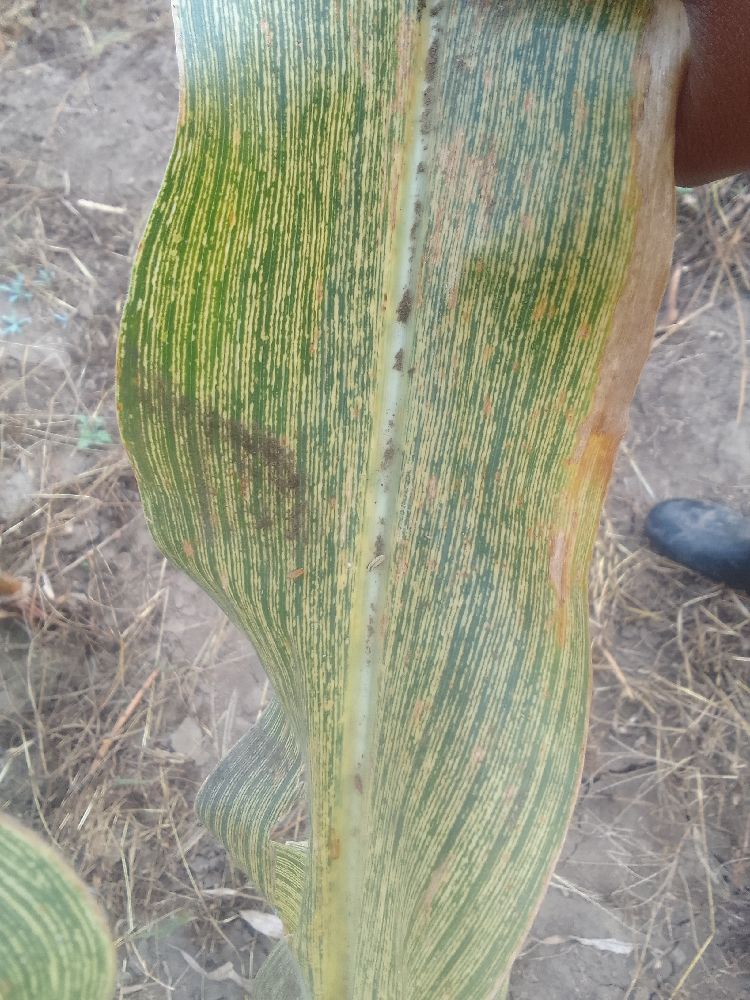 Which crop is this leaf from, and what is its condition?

maize, maize streak virus
